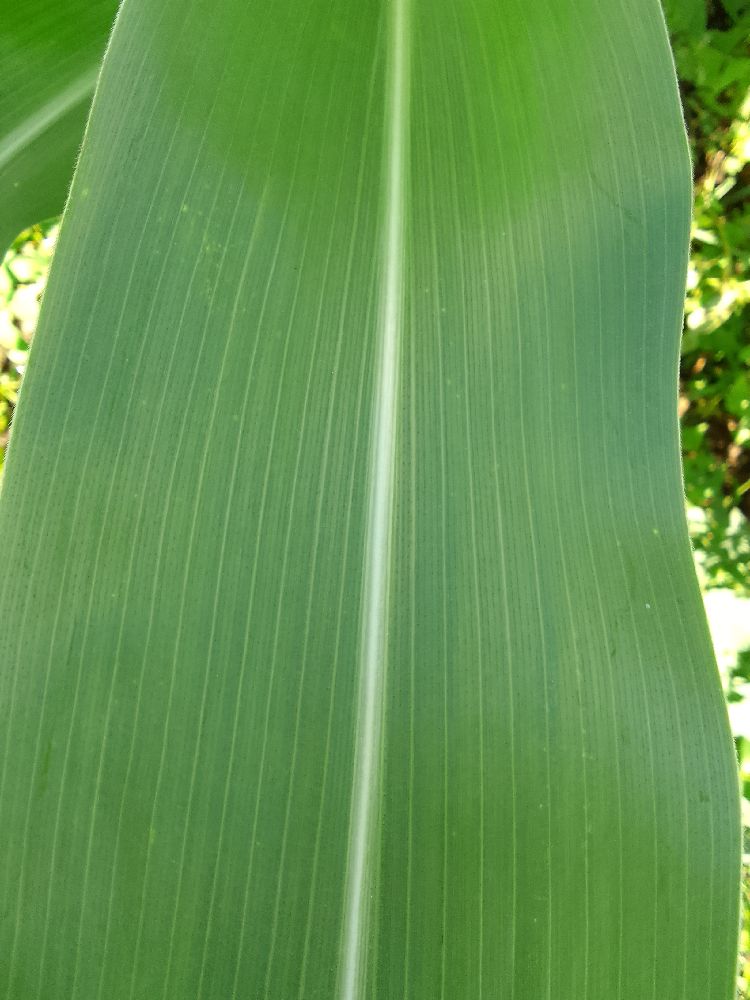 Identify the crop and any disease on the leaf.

maize, healthy
